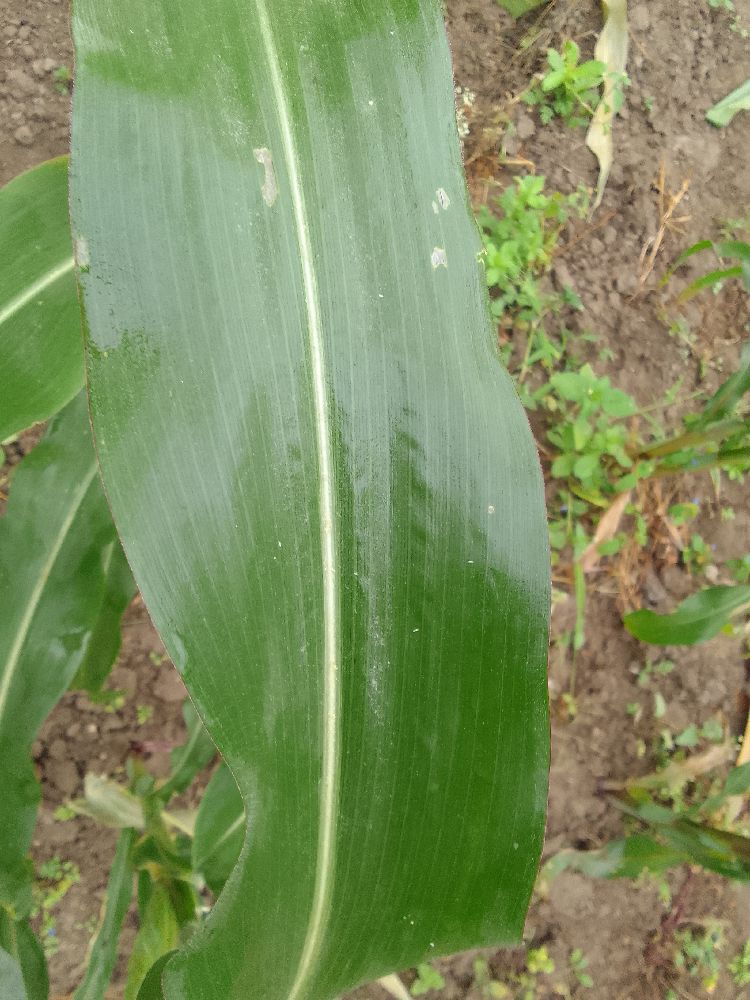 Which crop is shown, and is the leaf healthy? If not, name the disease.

maize, healthy
